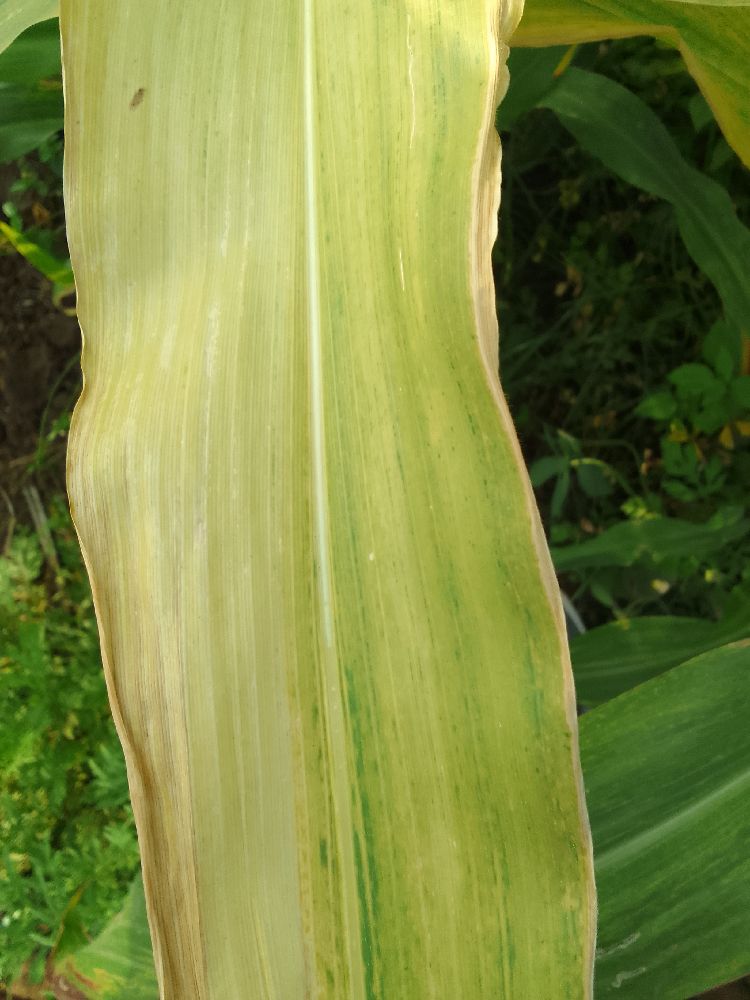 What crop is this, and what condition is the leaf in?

maize, maize lethal necrosis
